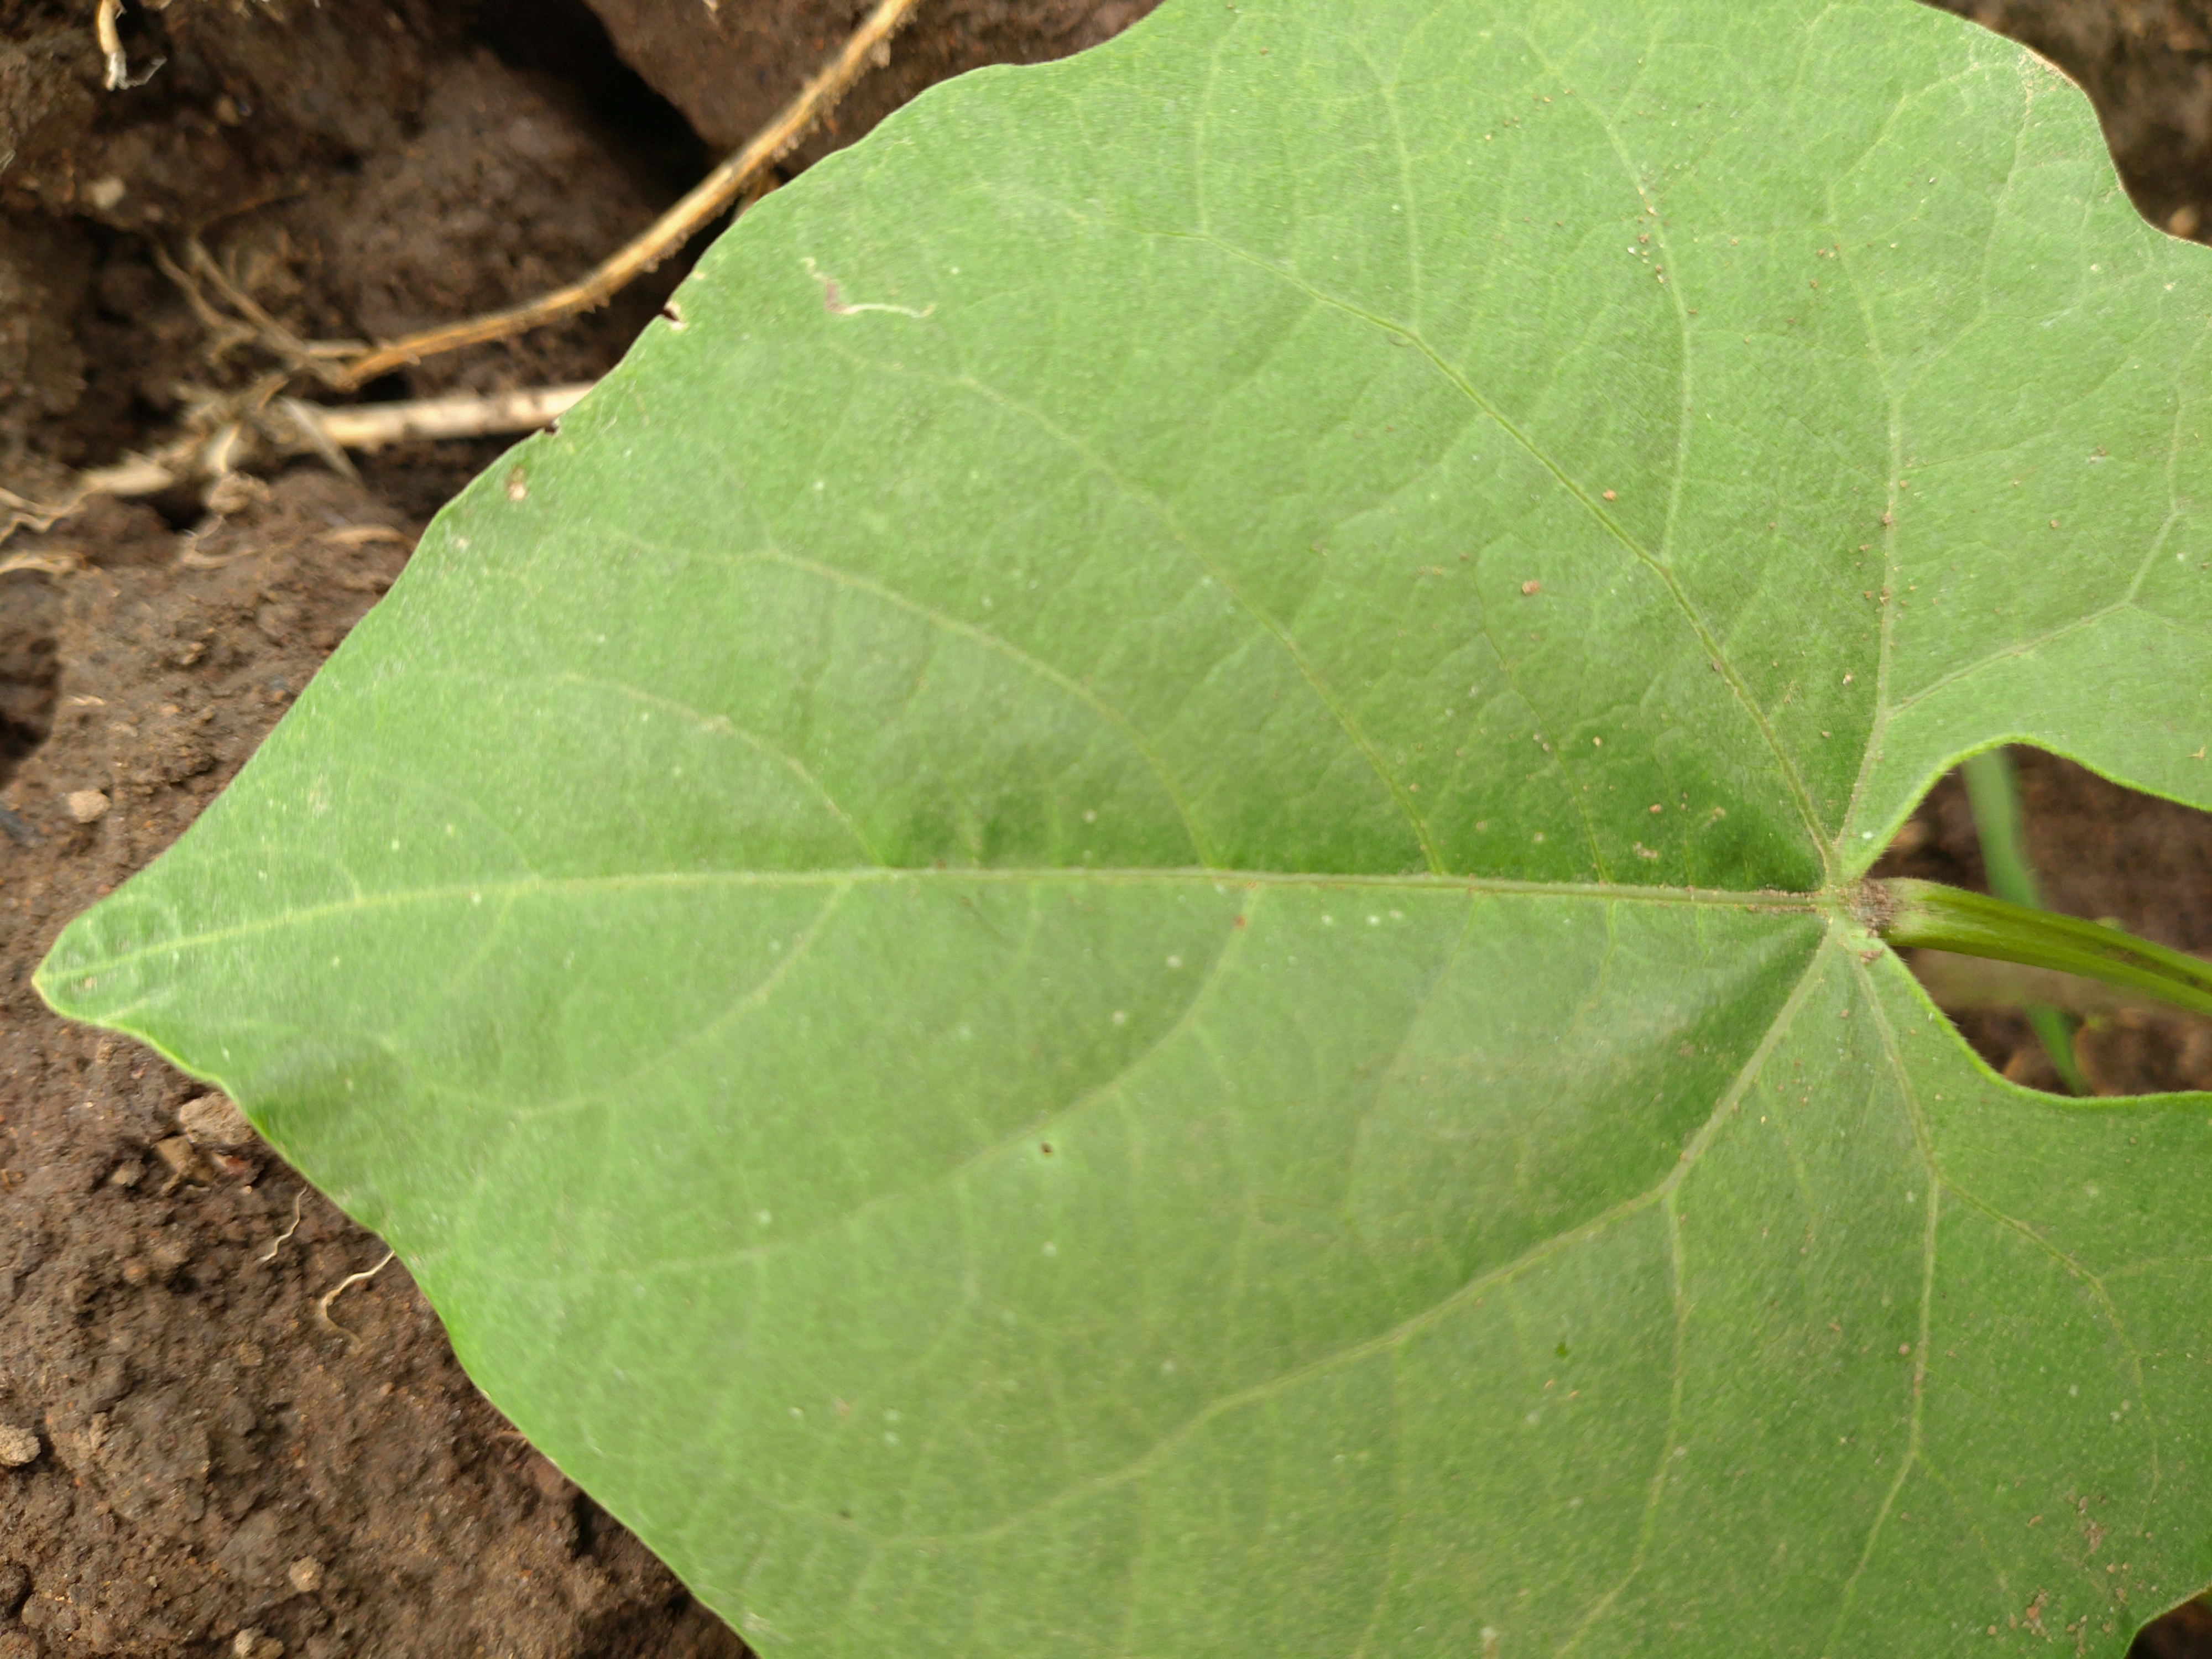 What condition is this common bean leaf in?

healthy
